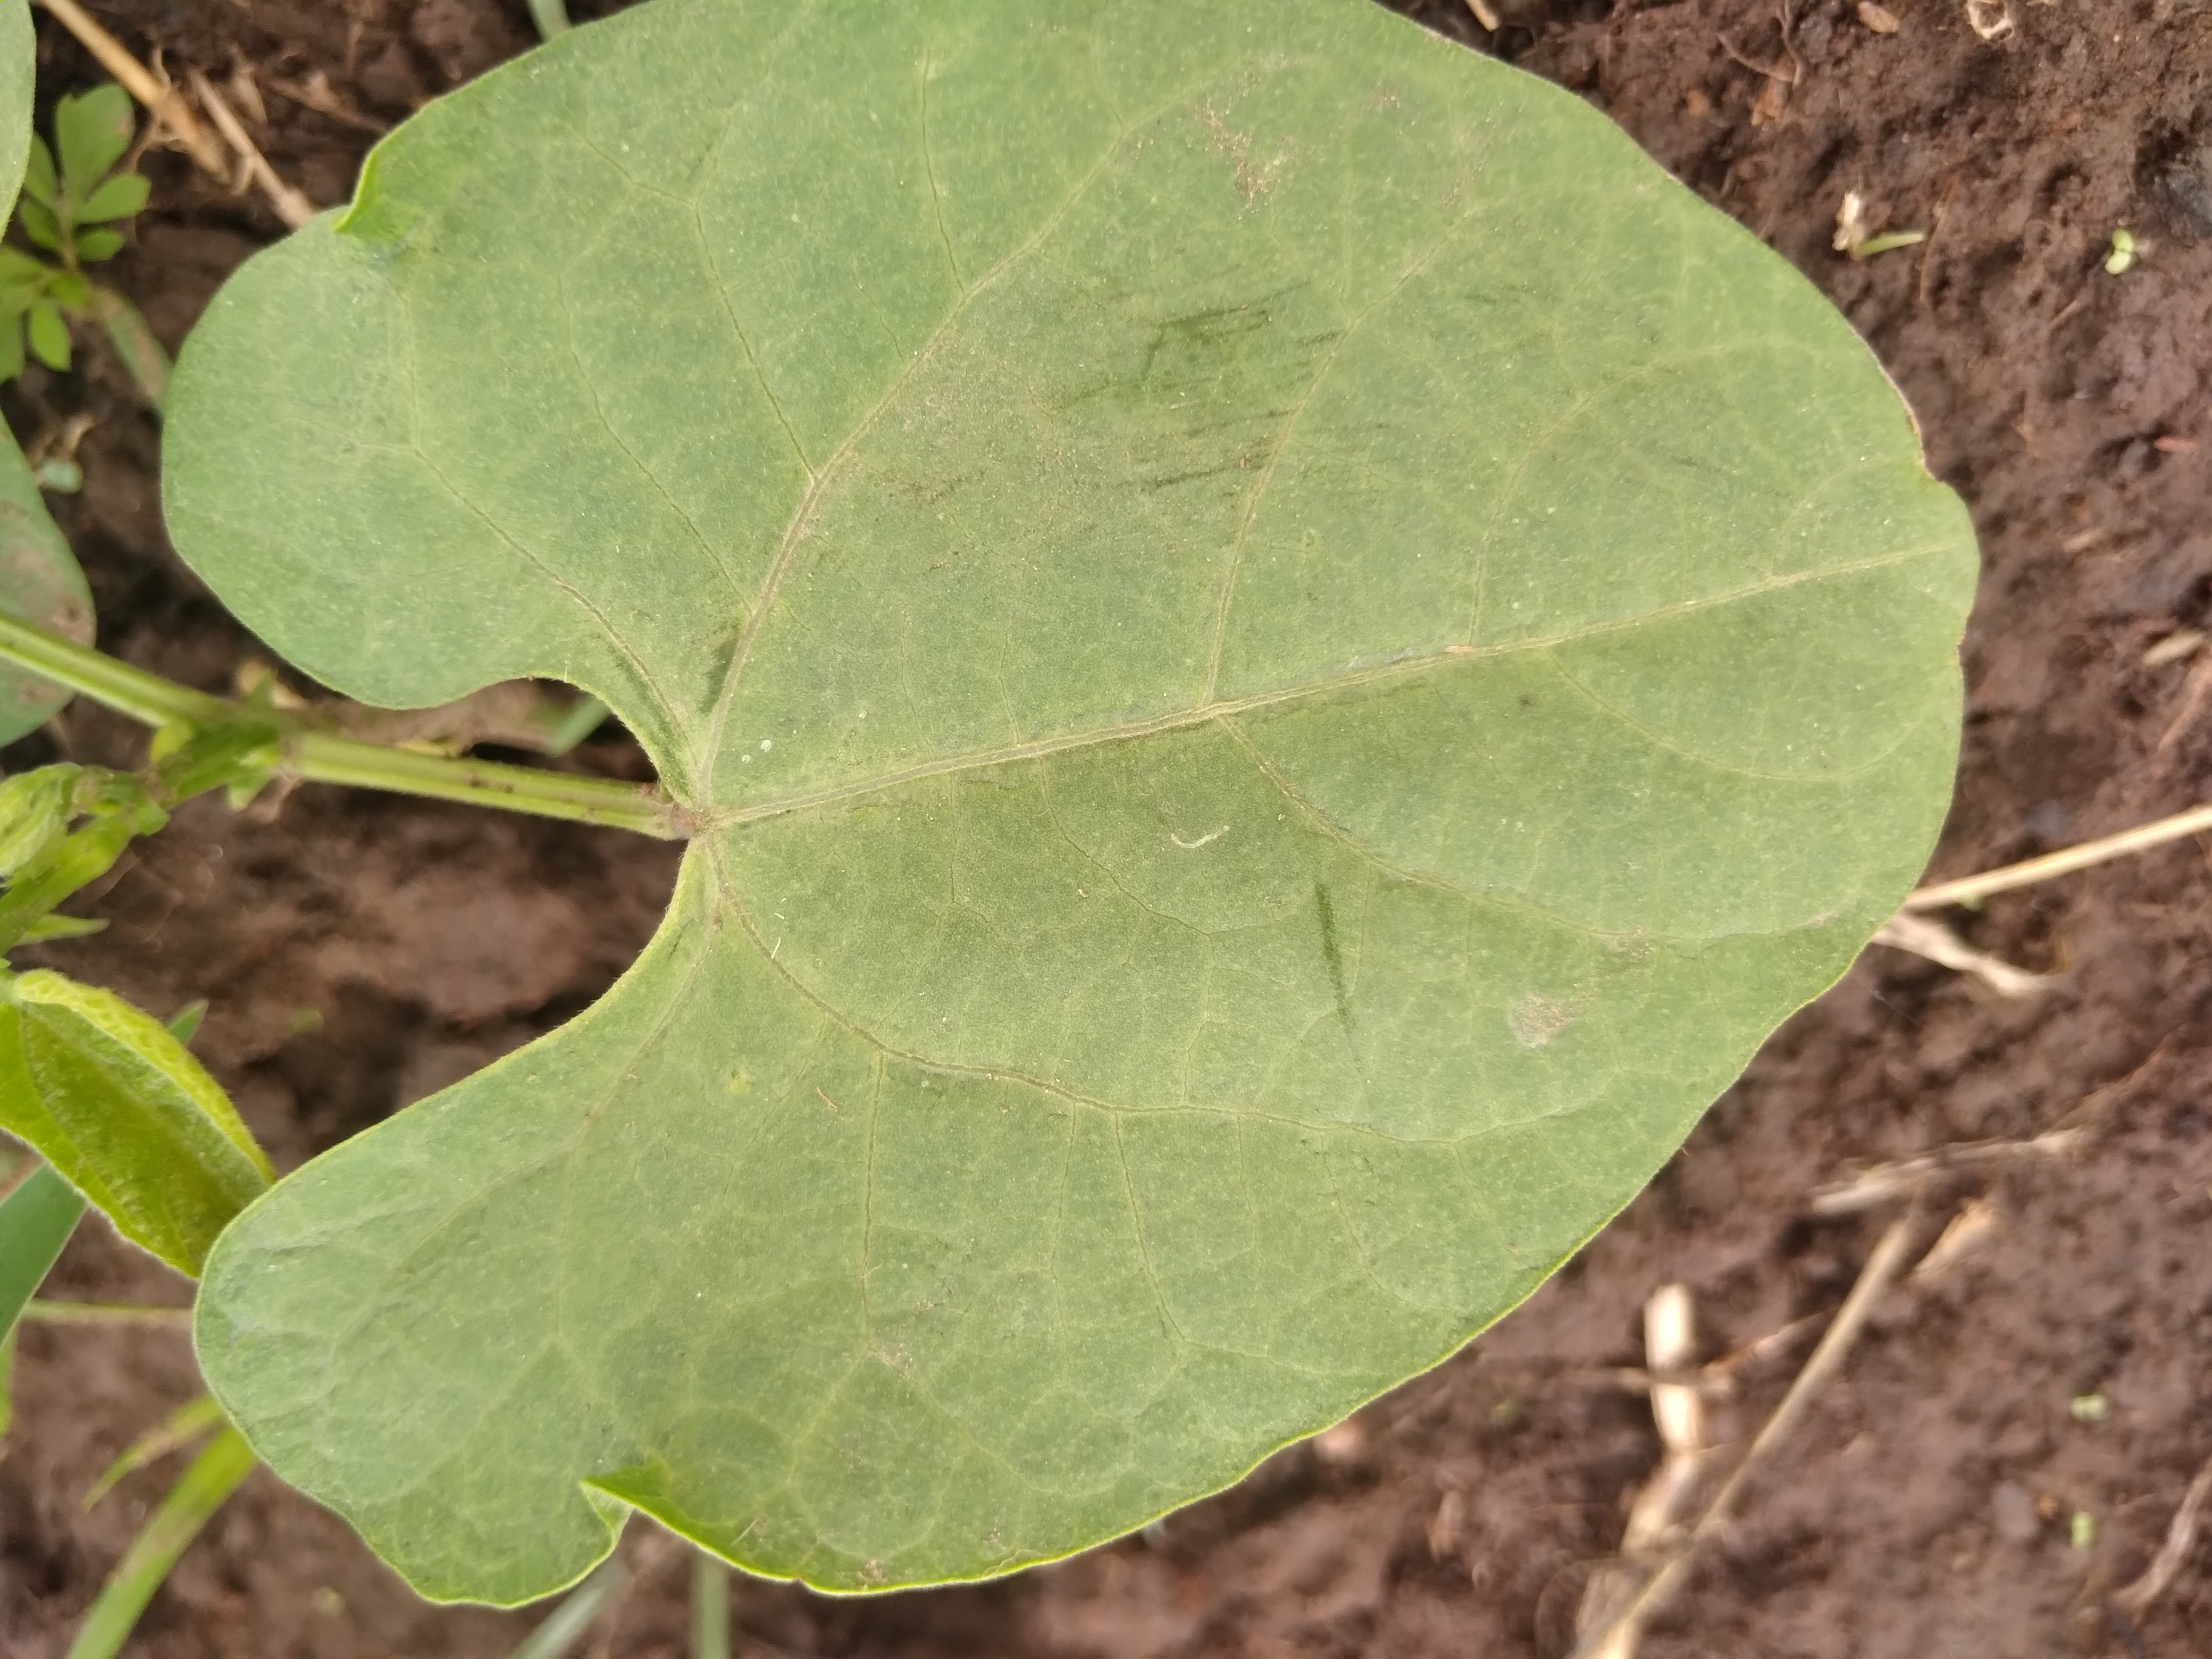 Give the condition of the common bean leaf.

healthy
